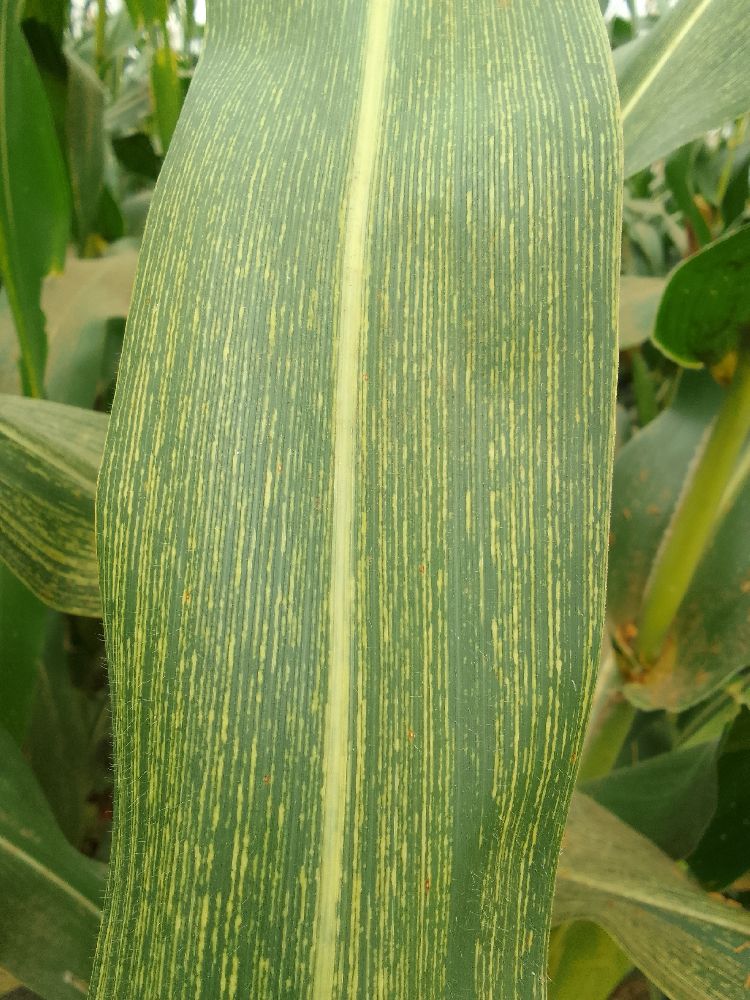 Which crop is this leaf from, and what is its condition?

maize, maize streak virus
